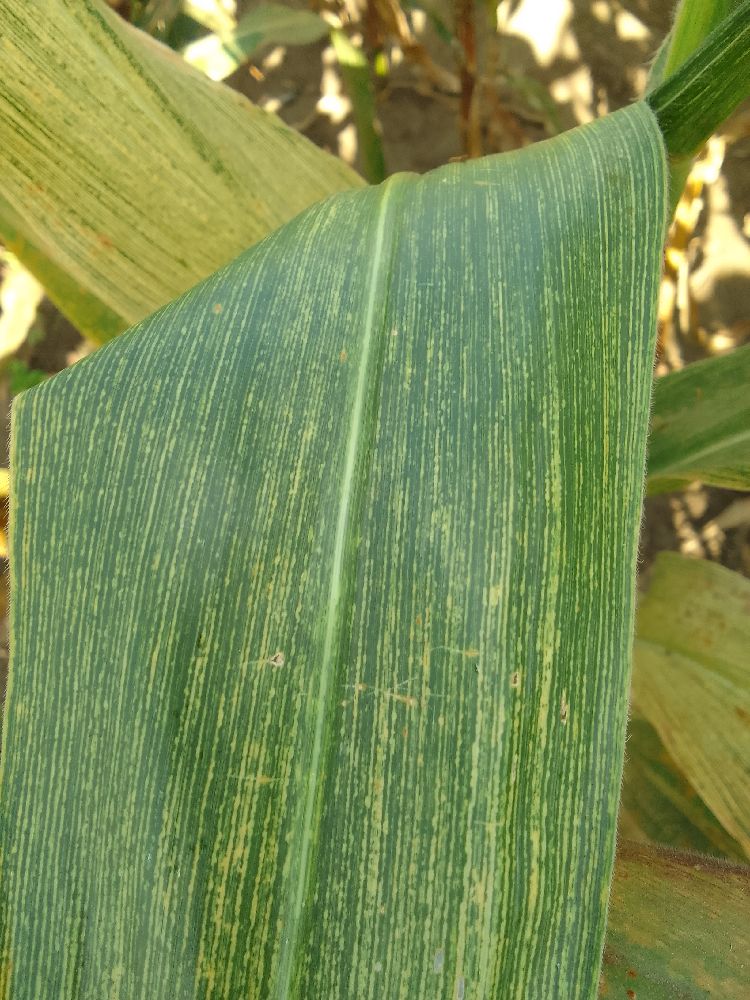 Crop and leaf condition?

maize, maize streak virus
